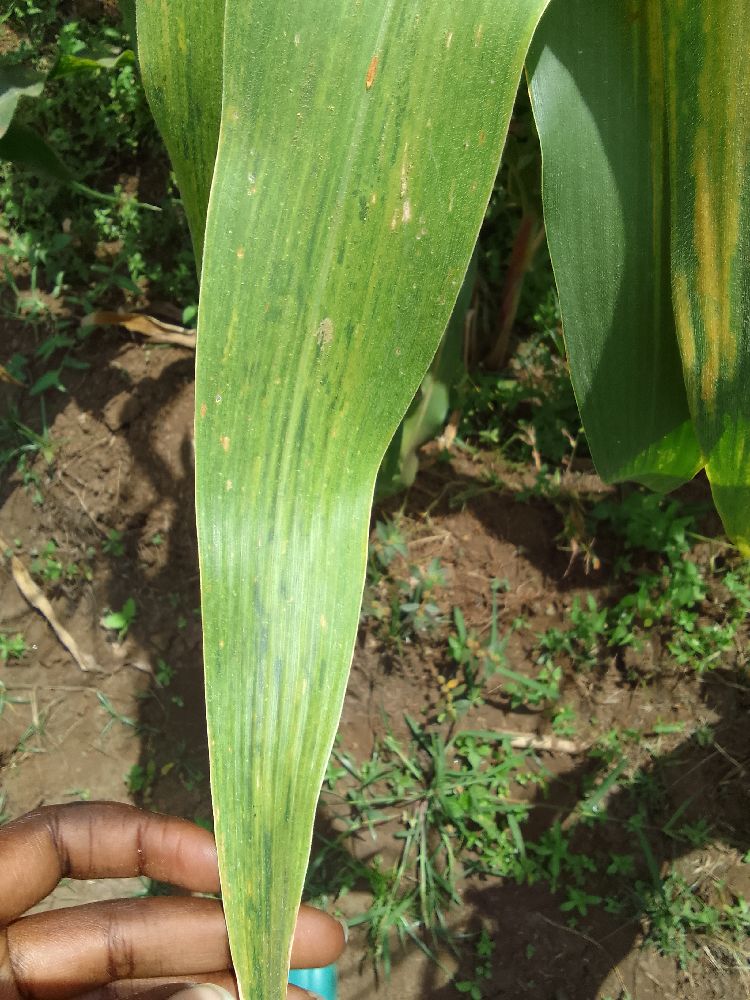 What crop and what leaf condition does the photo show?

maize, maize lethal necrosis
